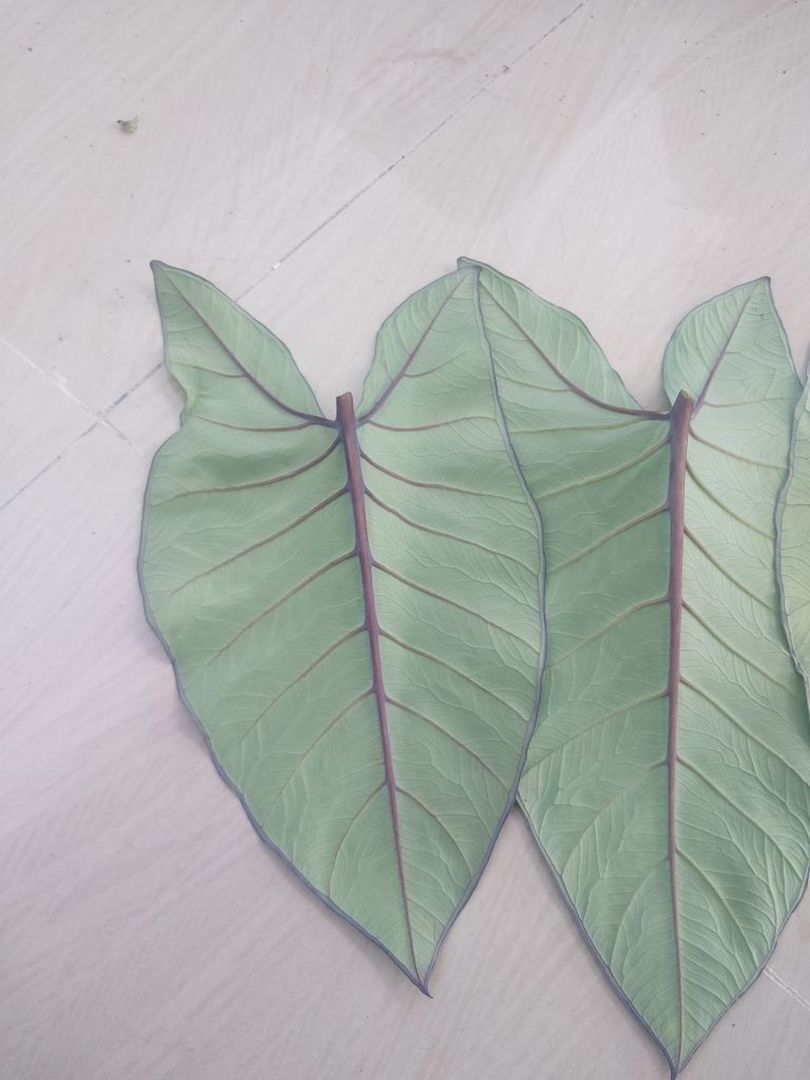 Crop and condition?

taro, healthy
